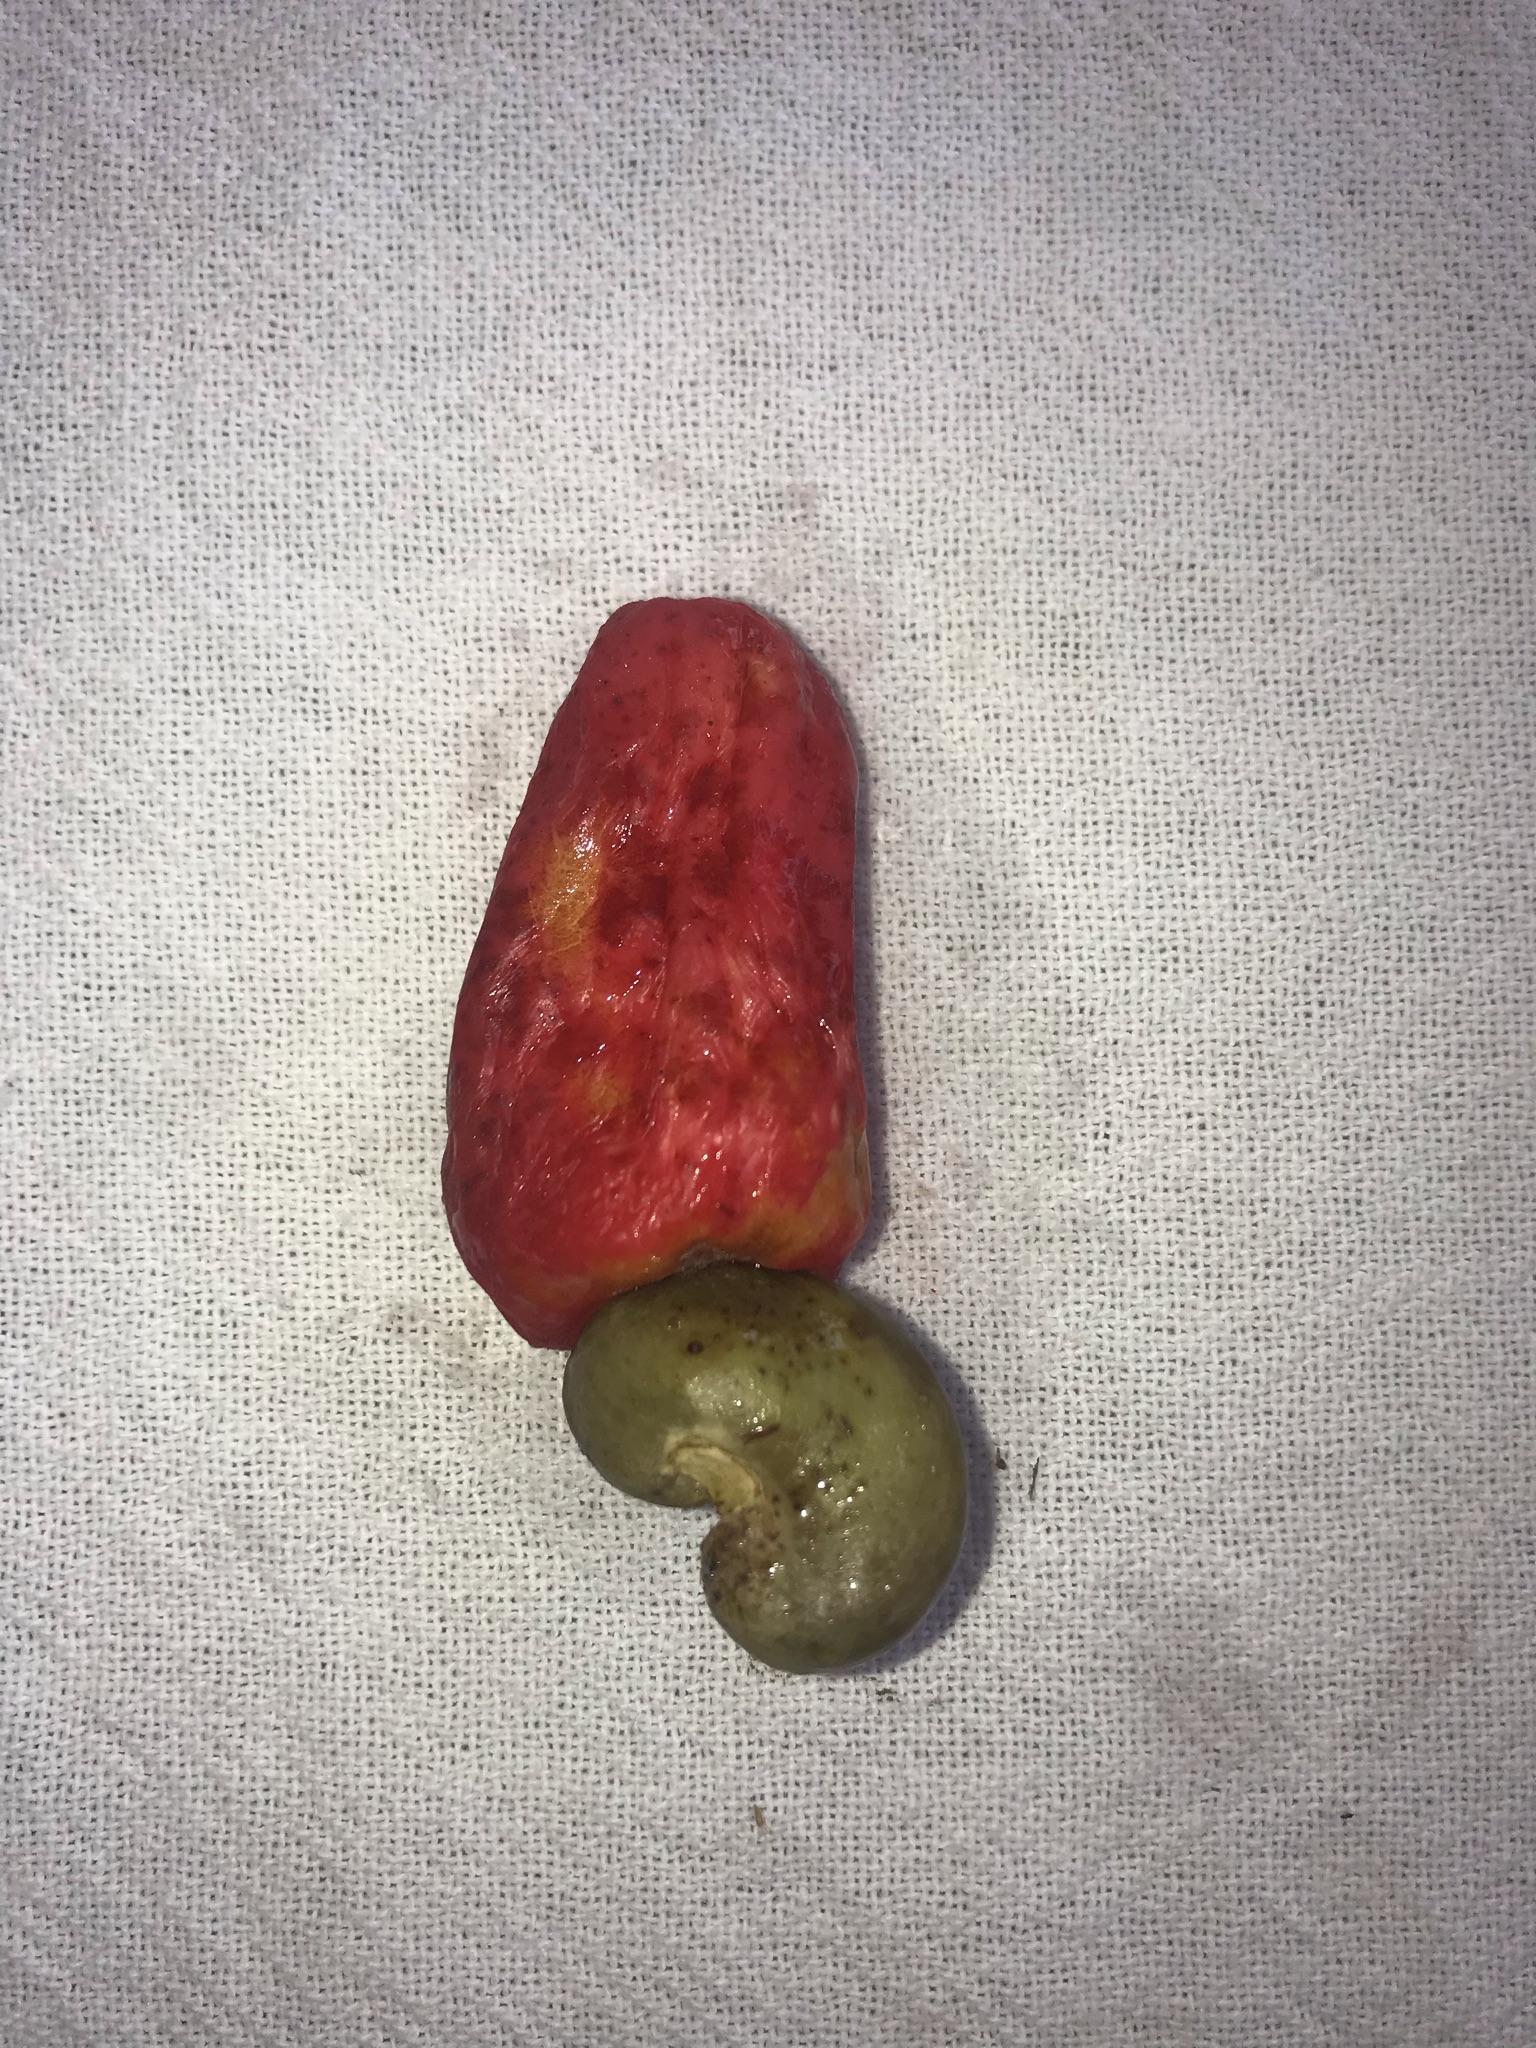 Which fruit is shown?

caju vermelho
